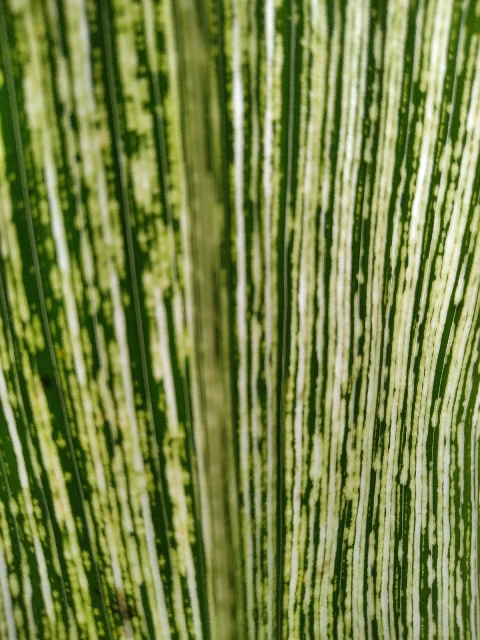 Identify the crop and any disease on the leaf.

maize, maize streak virus
